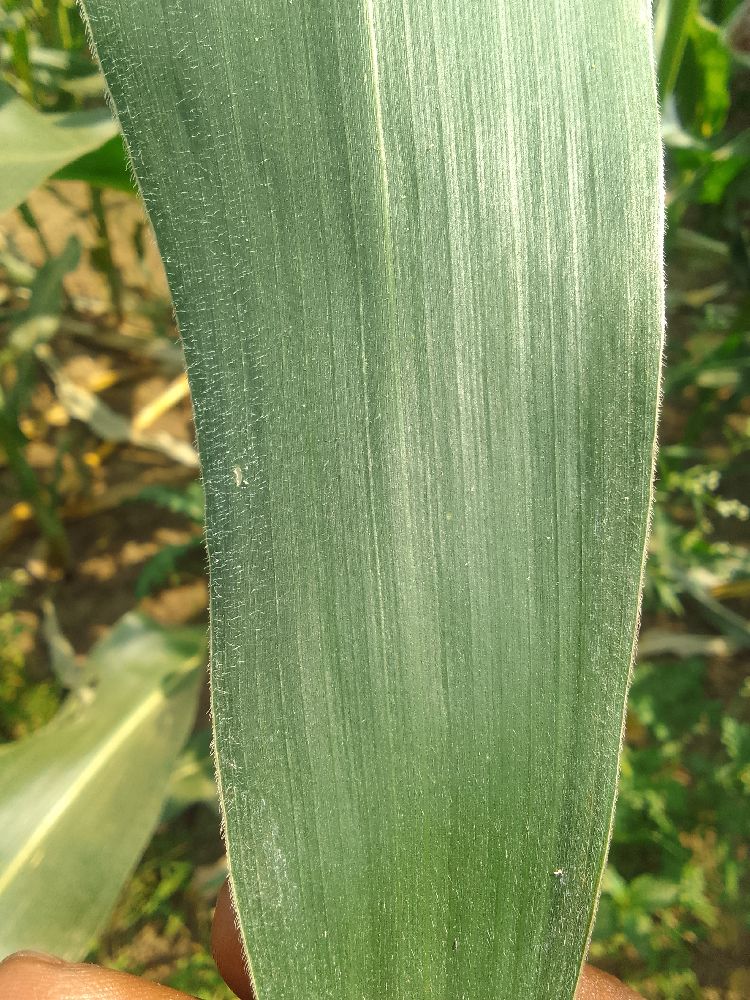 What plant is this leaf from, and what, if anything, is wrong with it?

maize, healthy
